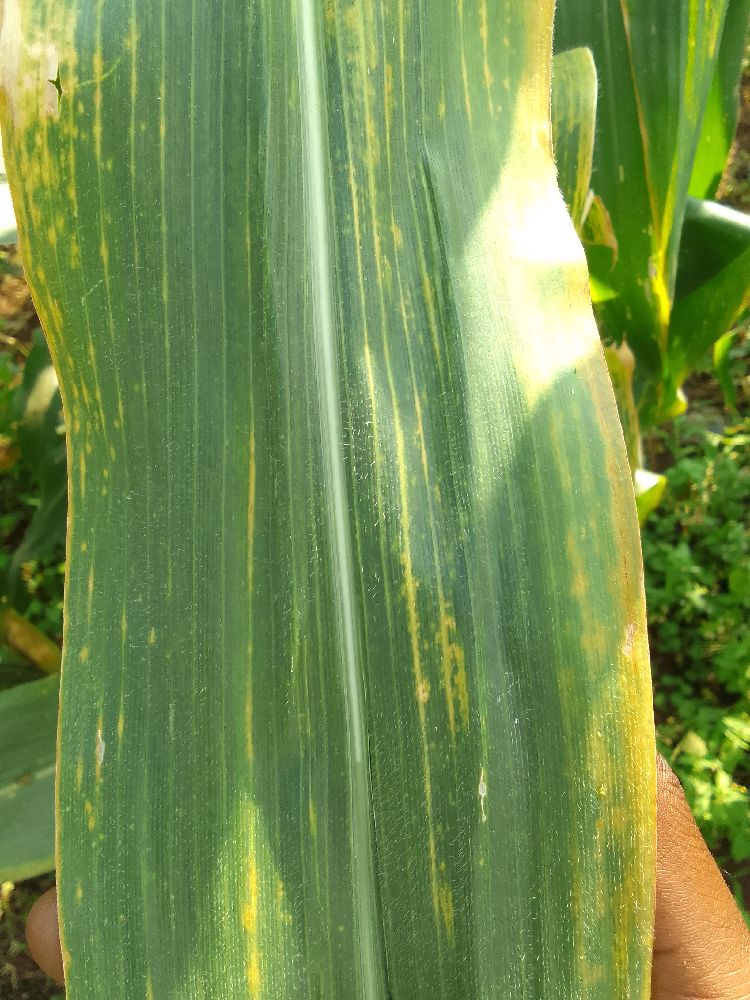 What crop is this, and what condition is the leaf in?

maize, maize lethal necrosis
